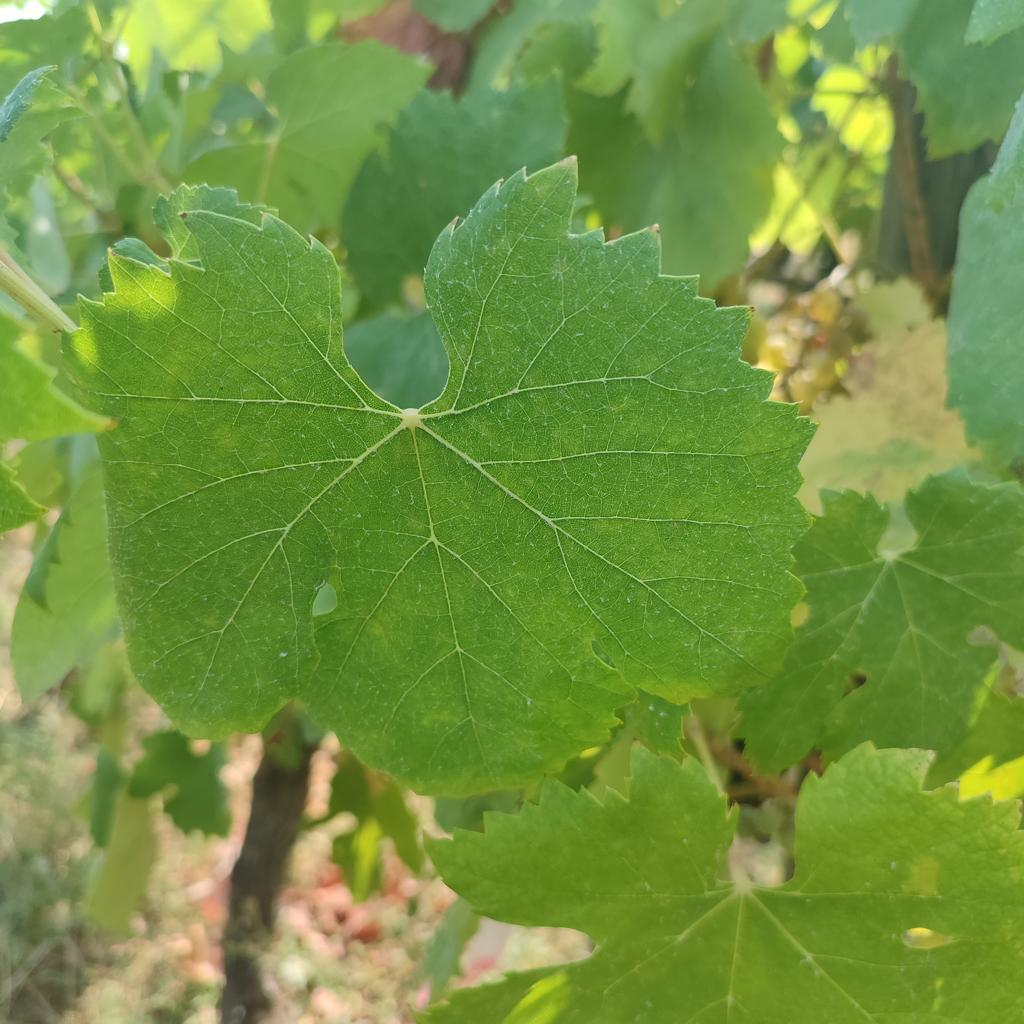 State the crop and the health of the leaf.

grapevine, healthy
